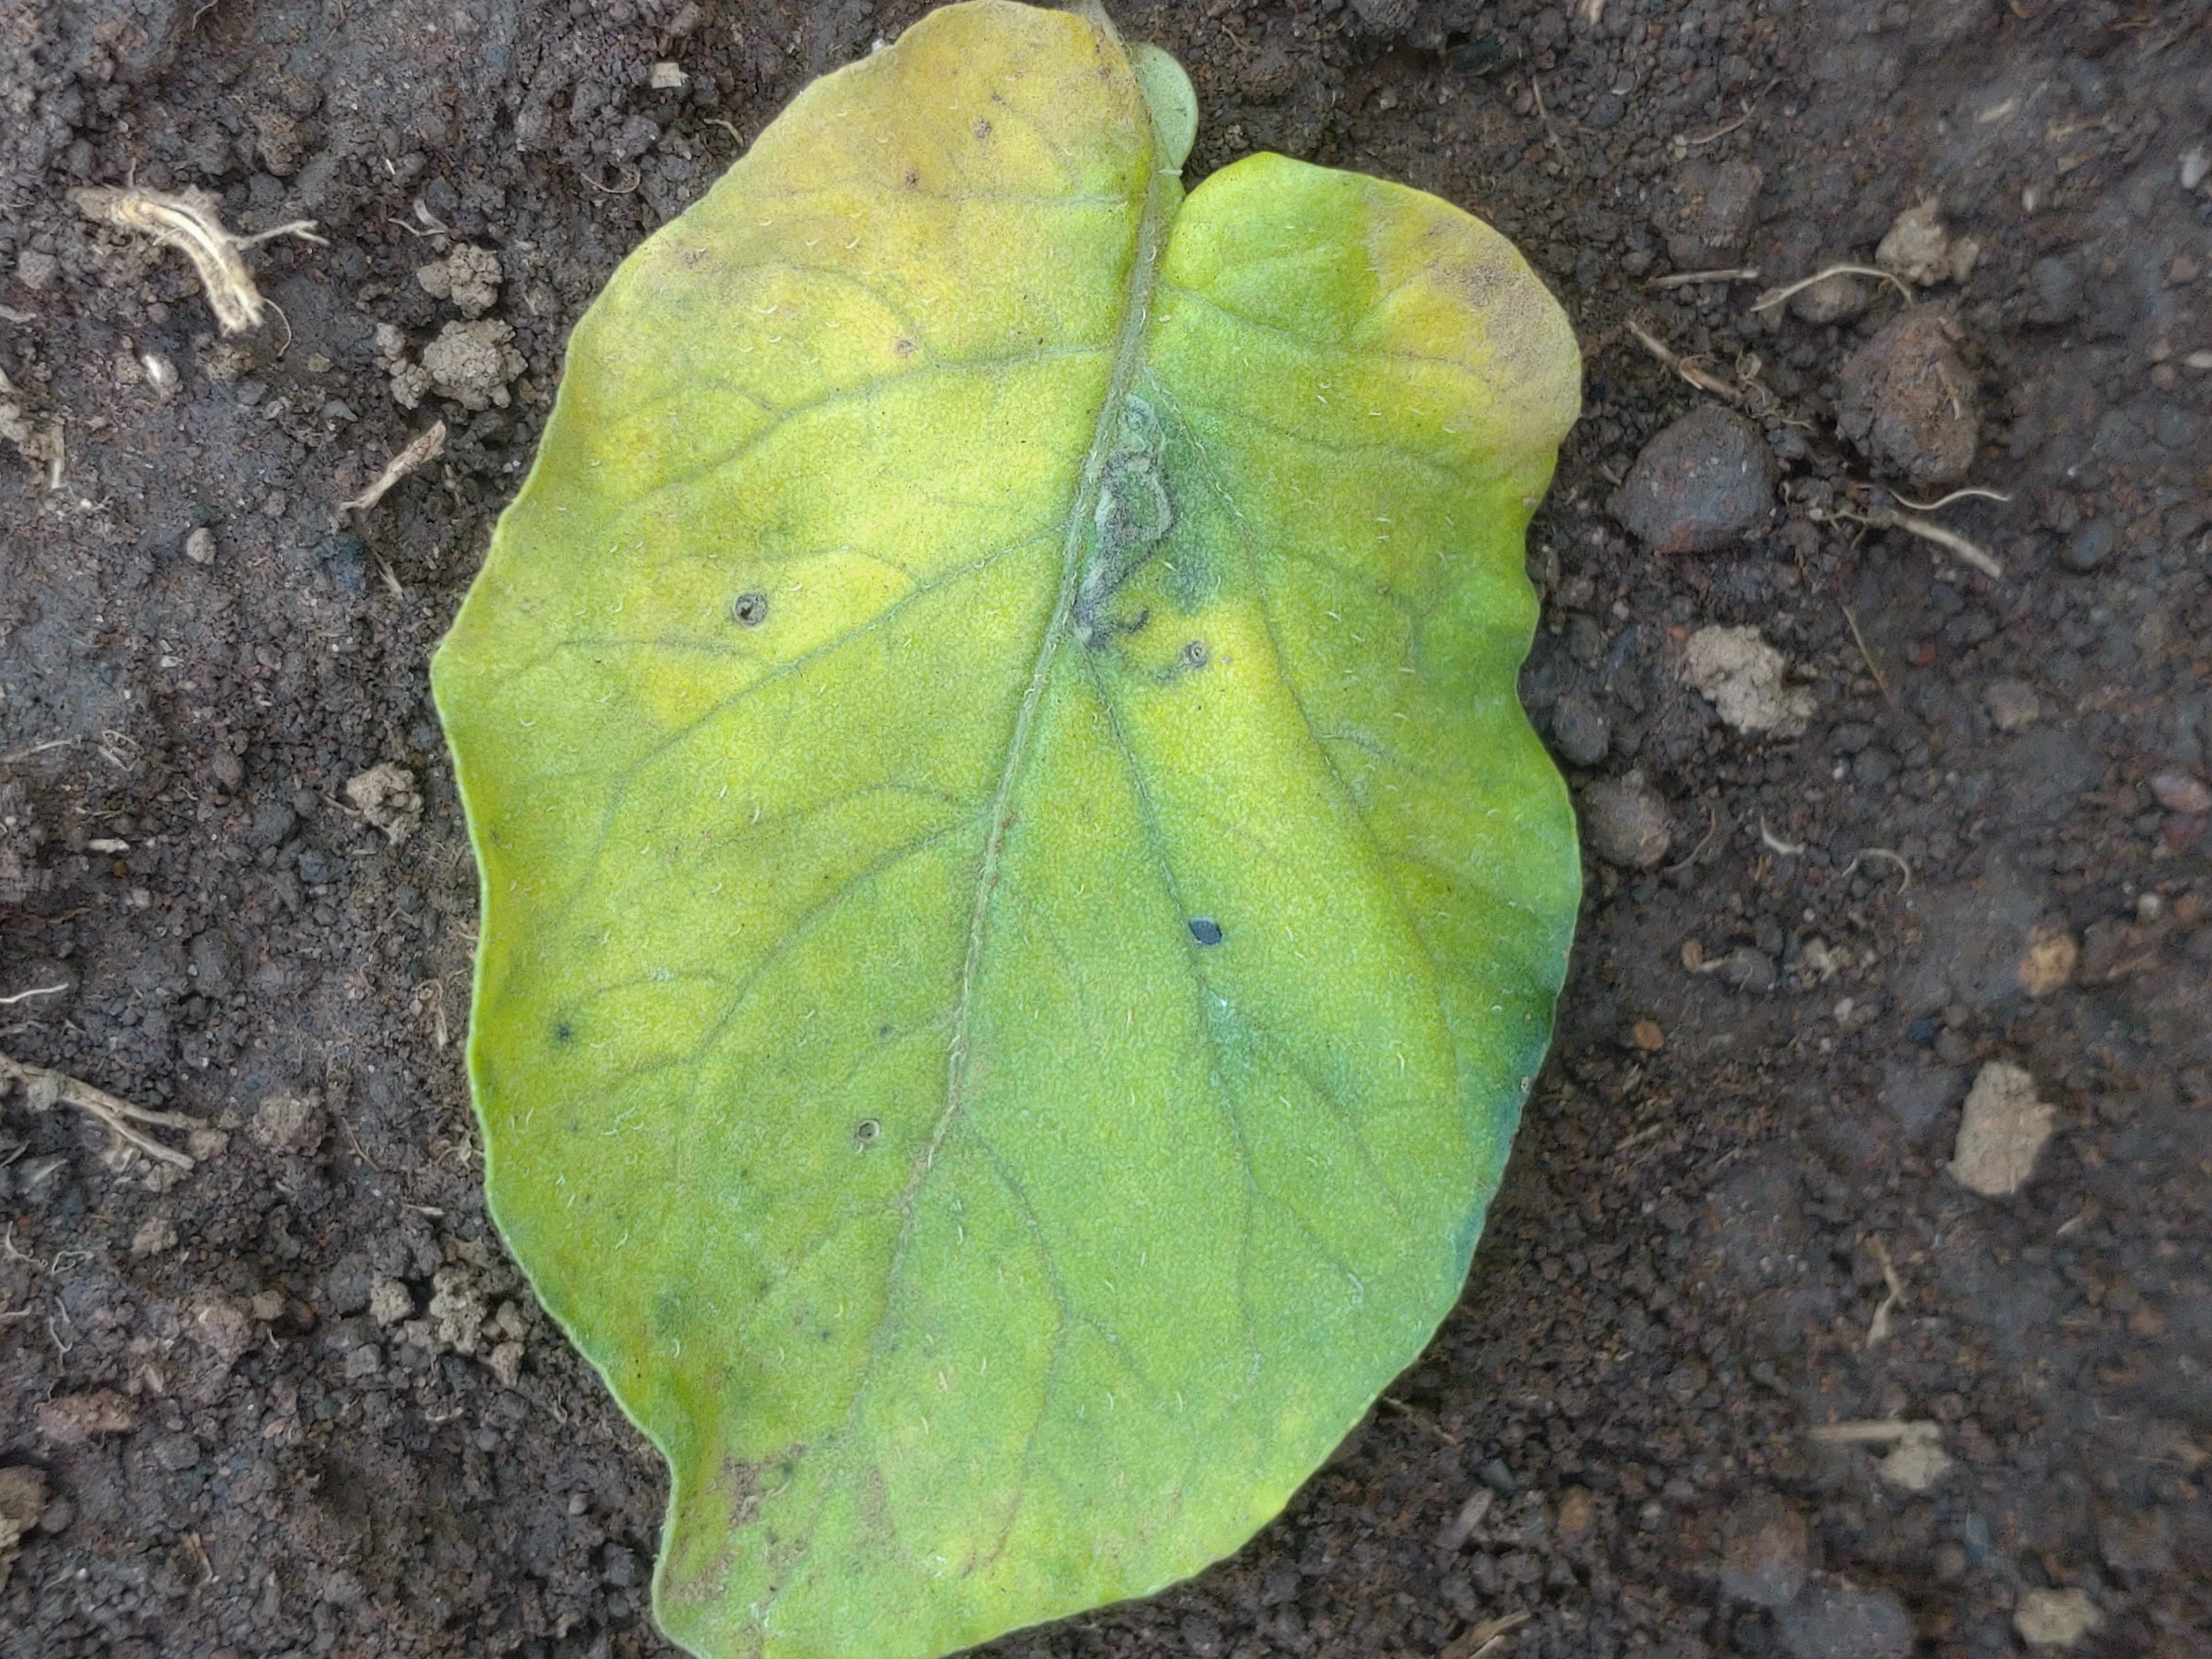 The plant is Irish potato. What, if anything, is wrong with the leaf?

late blight
